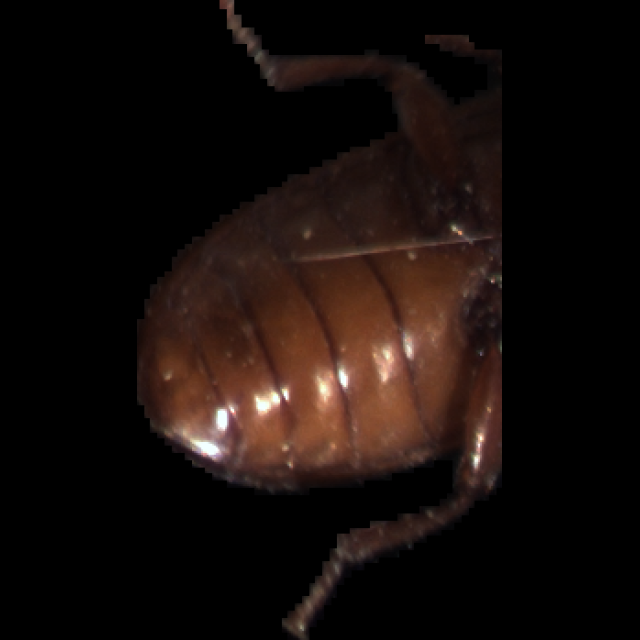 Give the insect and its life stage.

mealworm beetle
